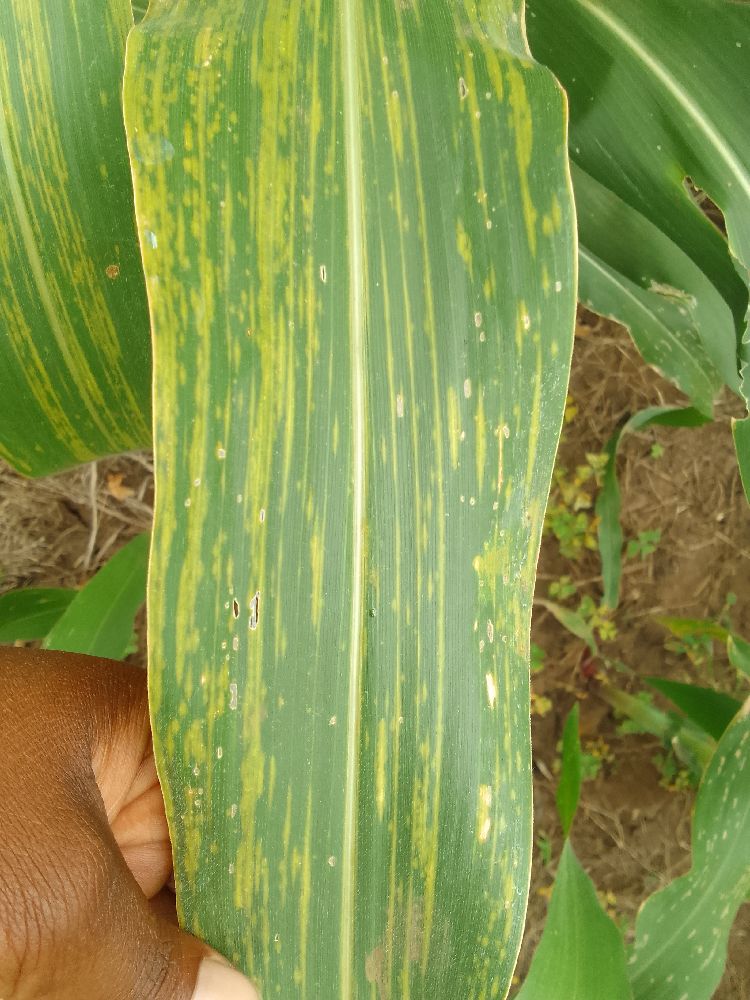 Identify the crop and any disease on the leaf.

maize, maize lethal necrosis
